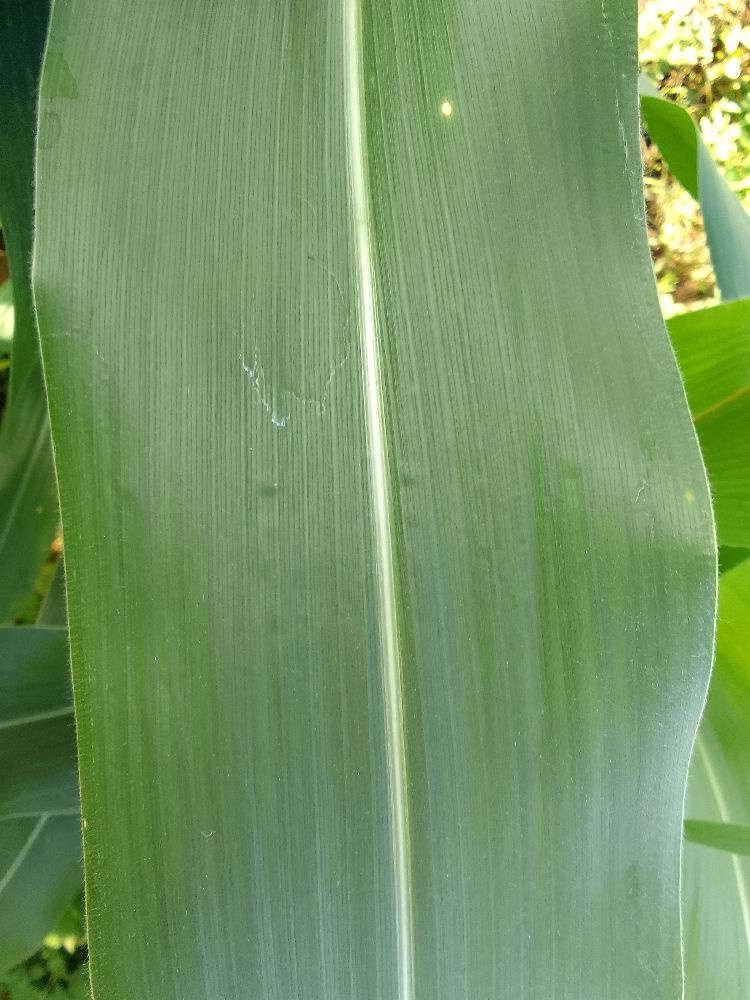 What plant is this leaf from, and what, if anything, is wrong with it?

maize, healthy
